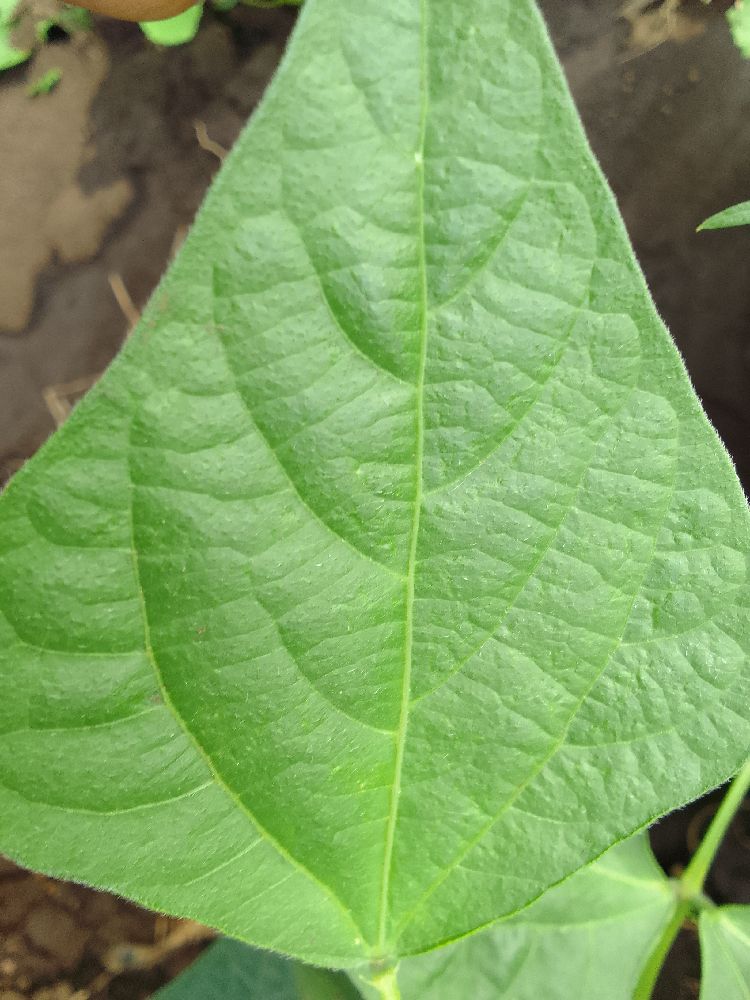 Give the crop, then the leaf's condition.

common bean, healthy
